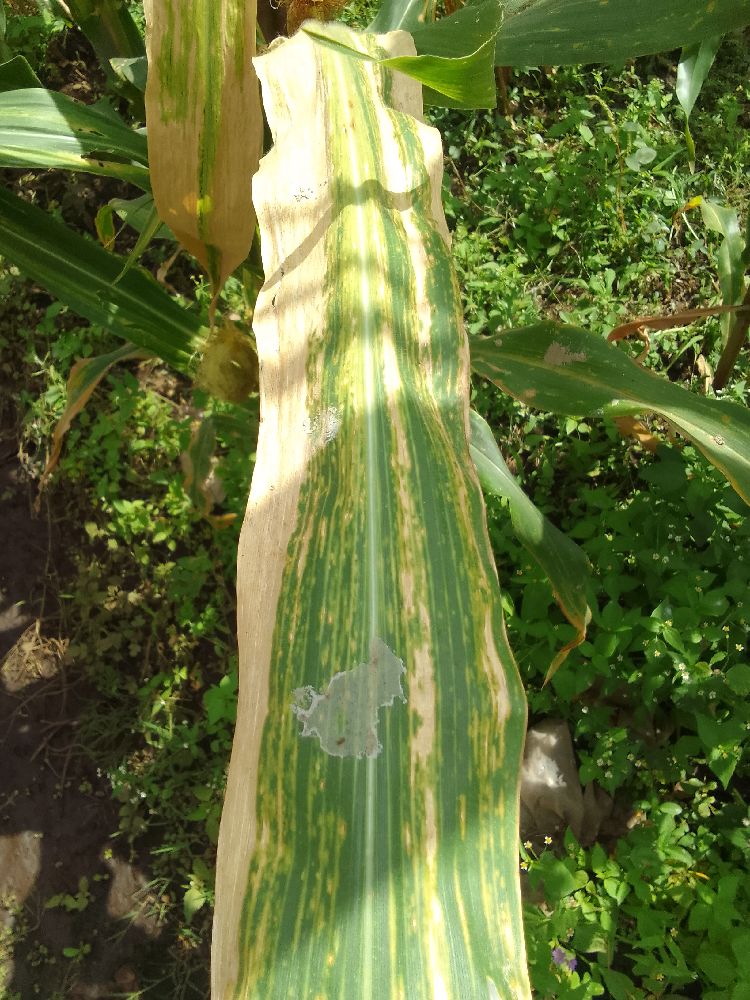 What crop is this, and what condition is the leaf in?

maize, maize lethal necrosis
